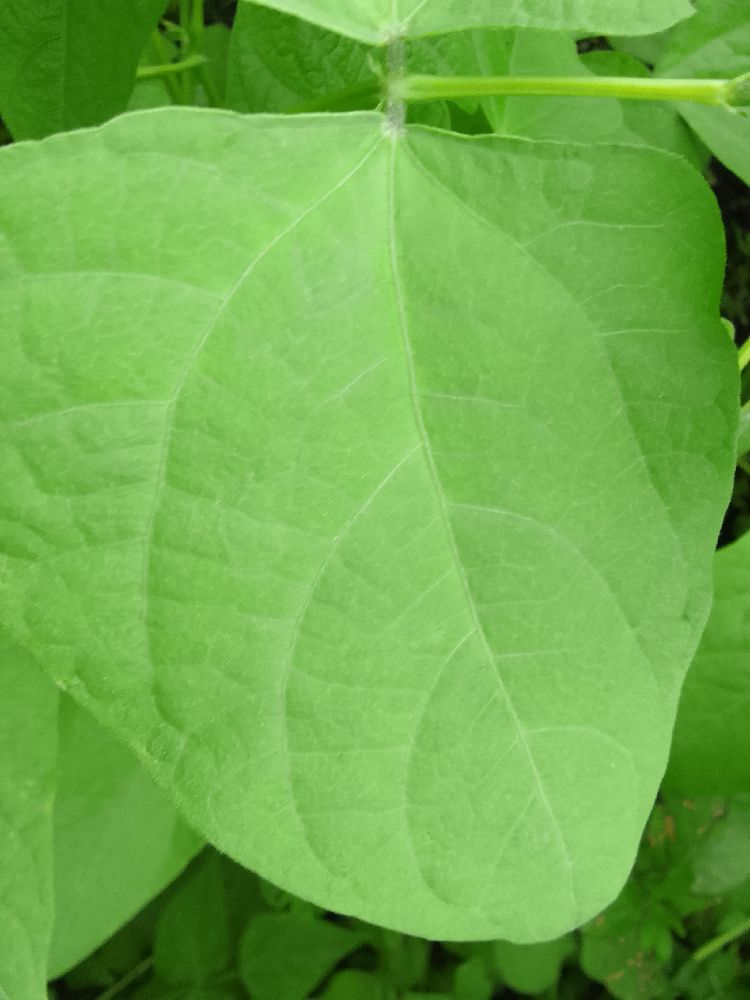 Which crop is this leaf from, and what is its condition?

common bean, healthy
